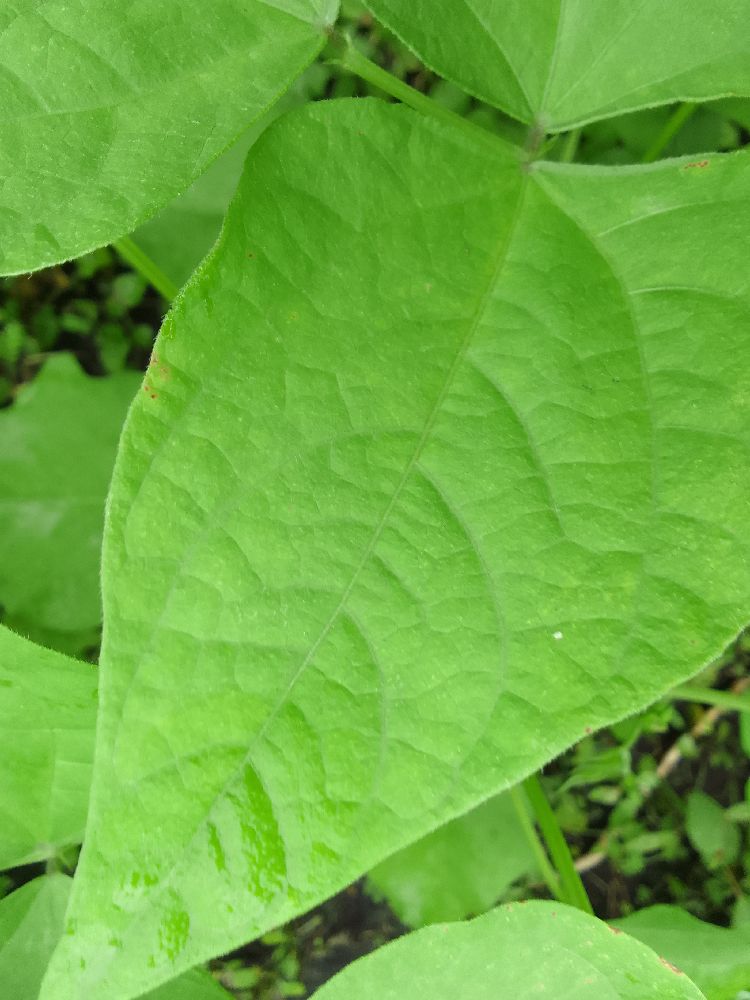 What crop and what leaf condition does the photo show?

common bean, healthy
